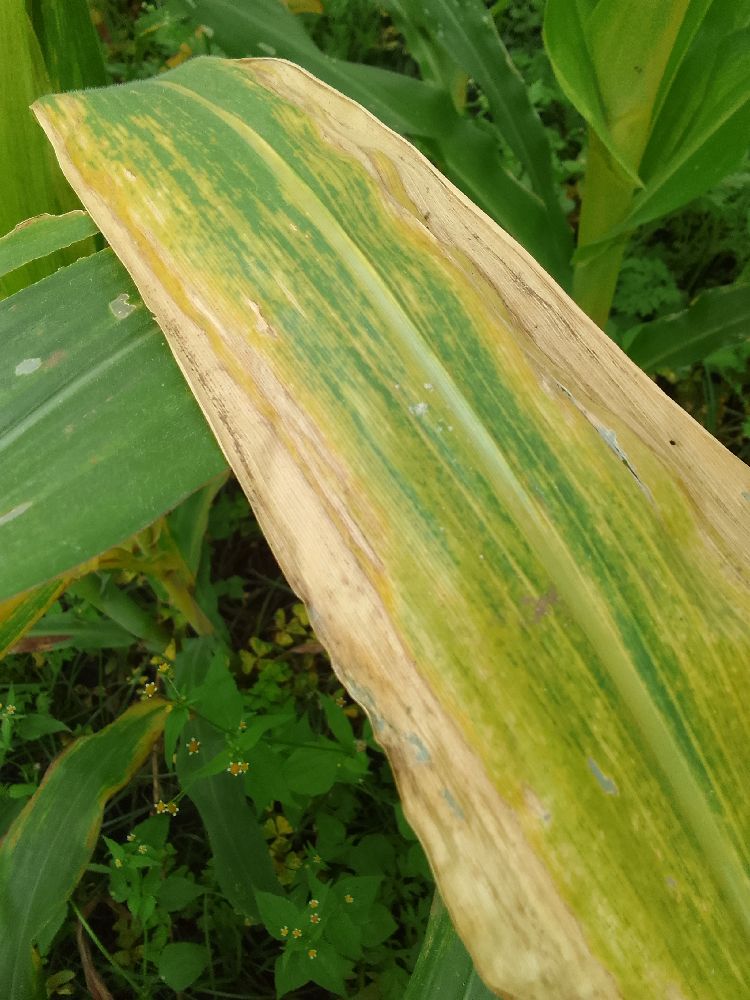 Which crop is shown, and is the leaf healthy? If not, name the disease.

maize, maize lethal necrosis
